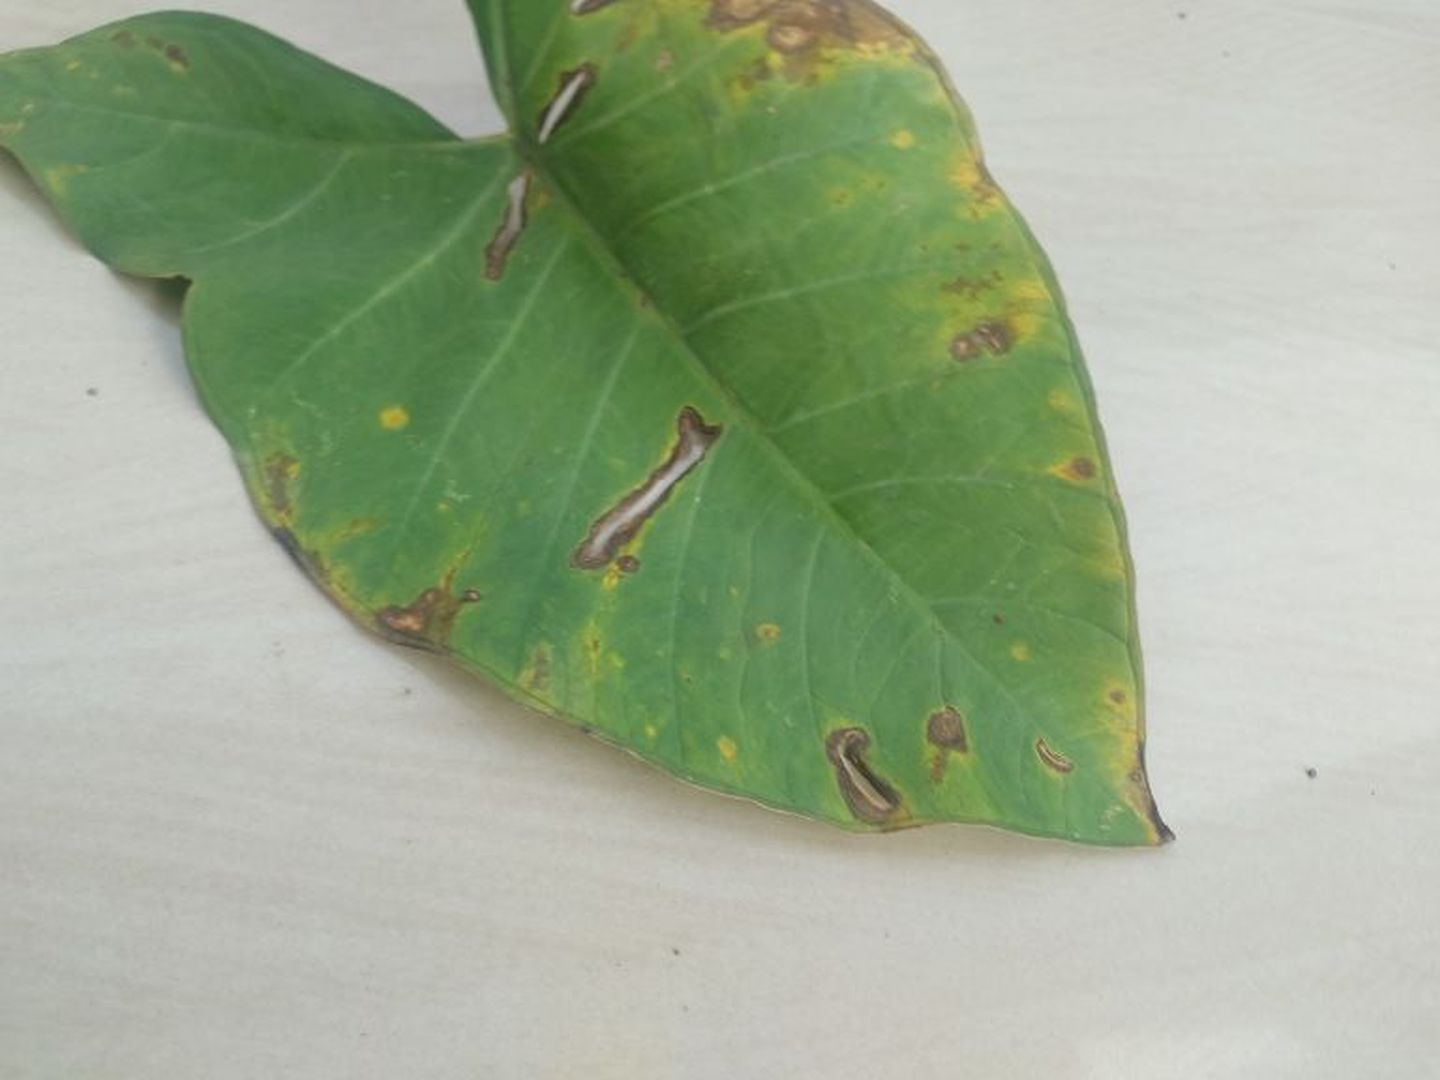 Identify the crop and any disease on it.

taro, leaf blight
